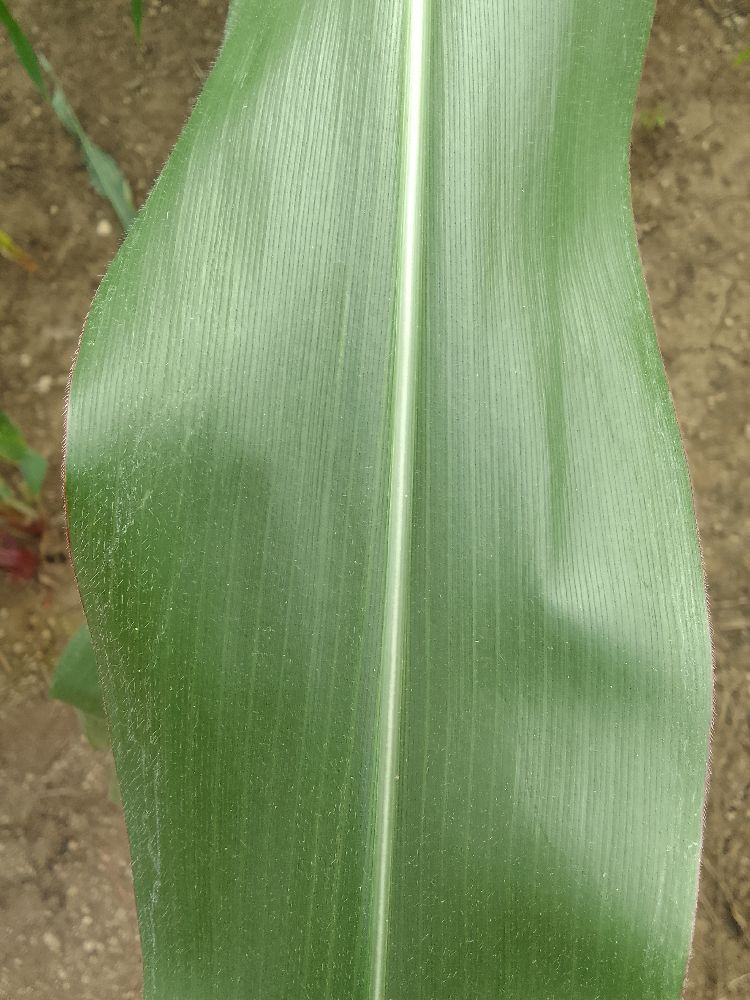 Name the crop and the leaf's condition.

maize, healthy
